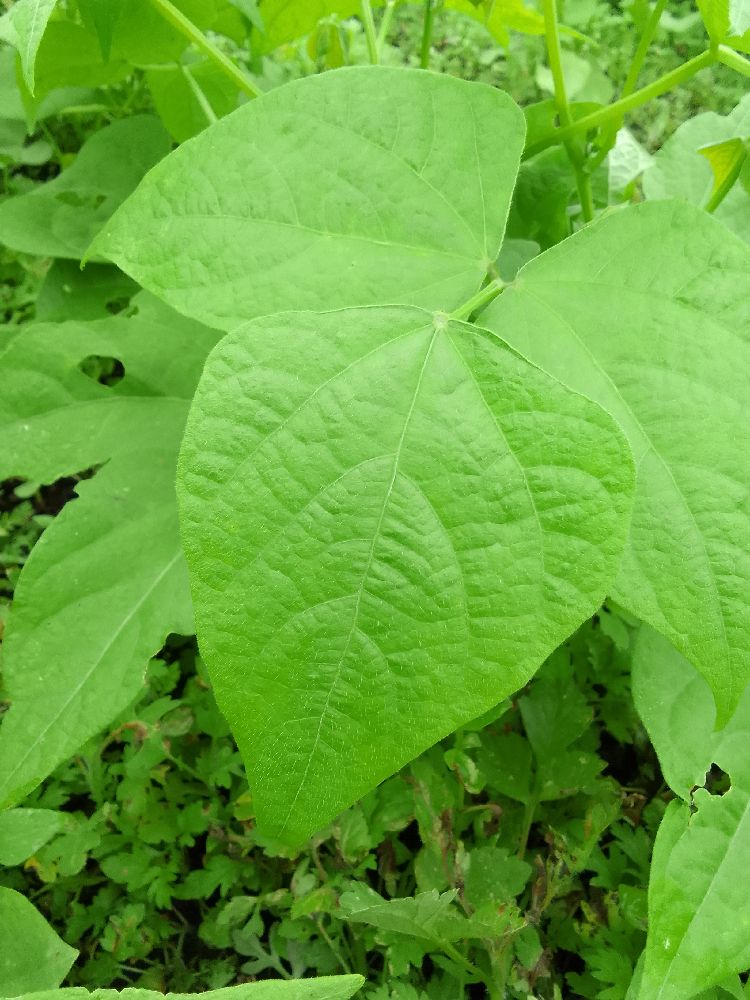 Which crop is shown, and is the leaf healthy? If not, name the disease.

common bean, healthy
